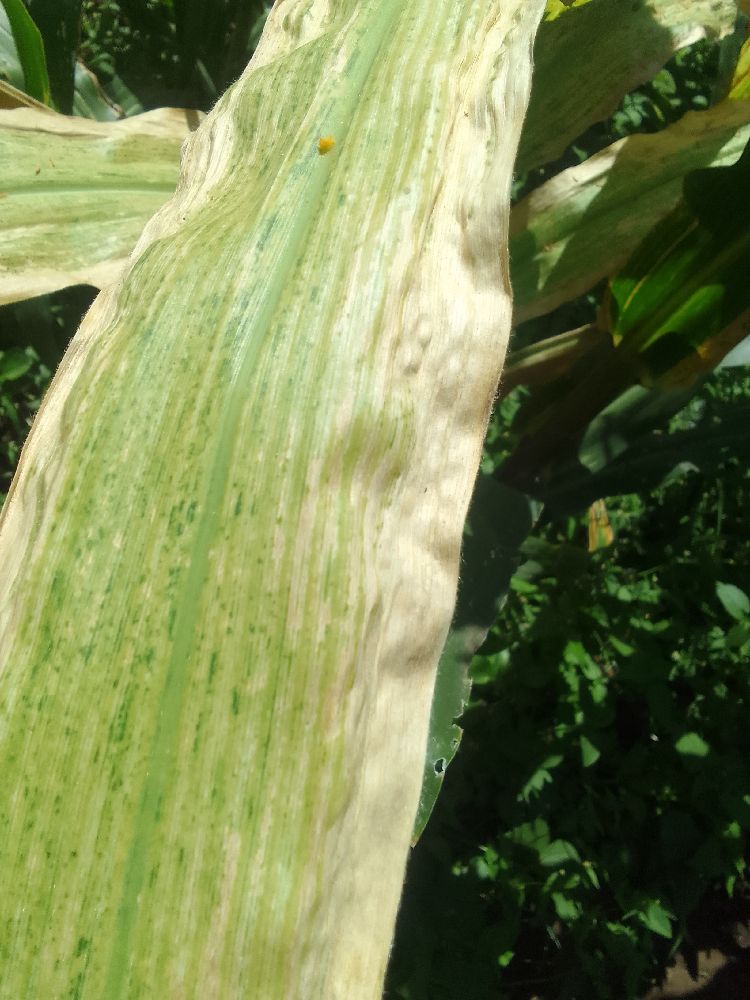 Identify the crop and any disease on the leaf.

maize, maize lethal necrosis
